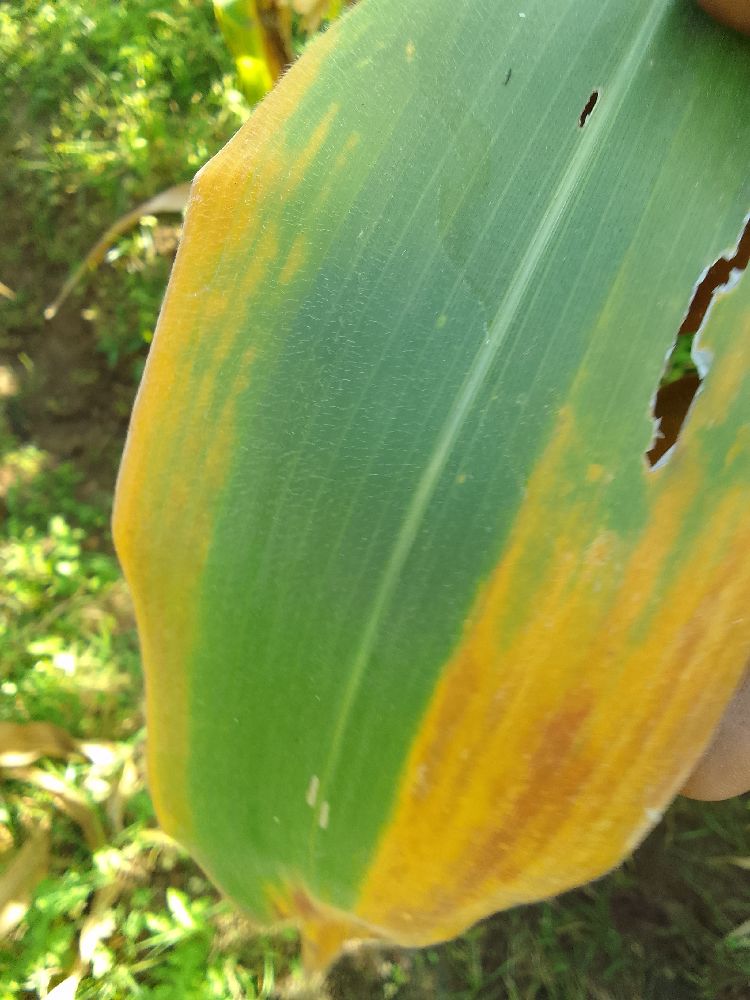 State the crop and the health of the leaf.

maize, maize lethal necrosis
